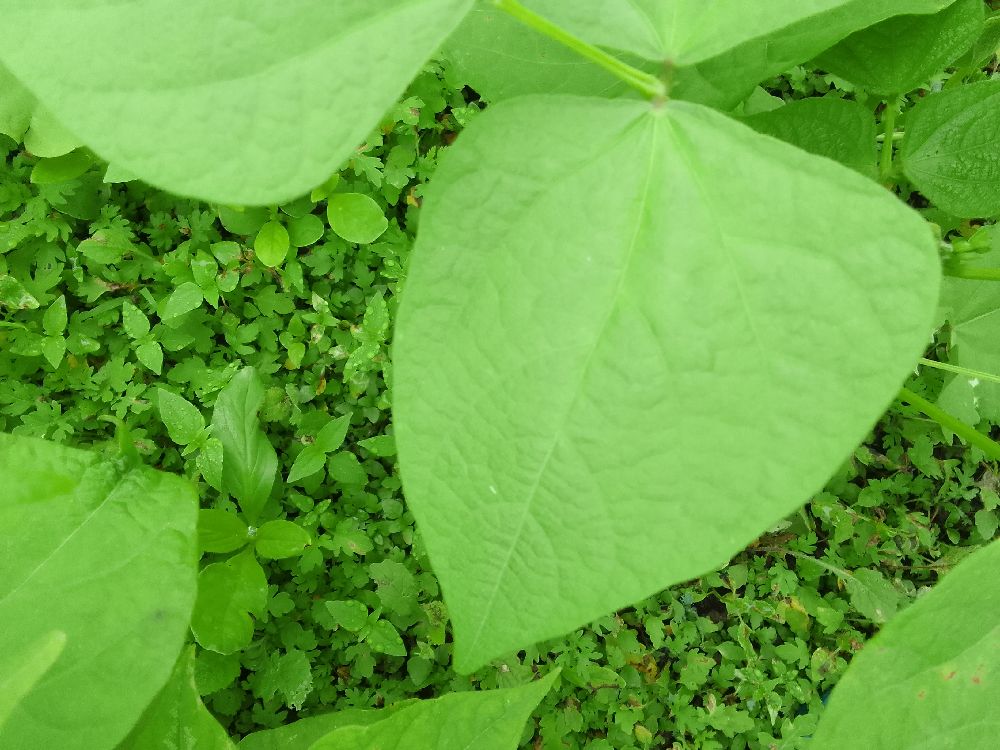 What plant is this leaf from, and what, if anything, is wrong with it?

common bean, healthy
